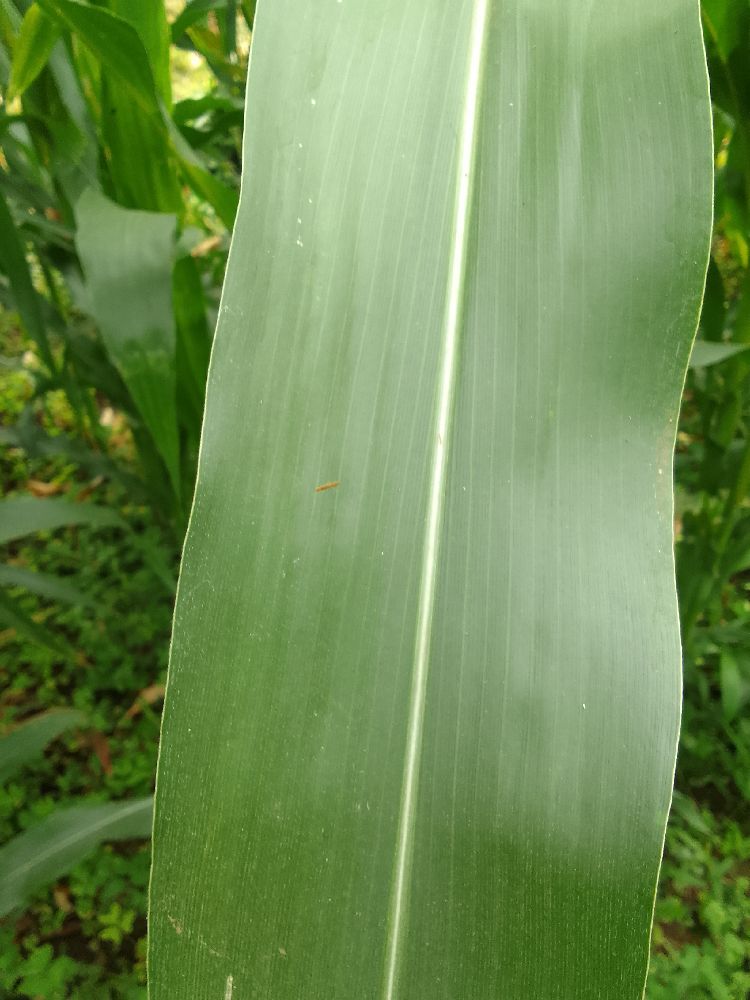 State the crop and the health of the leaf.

maize, healthy
